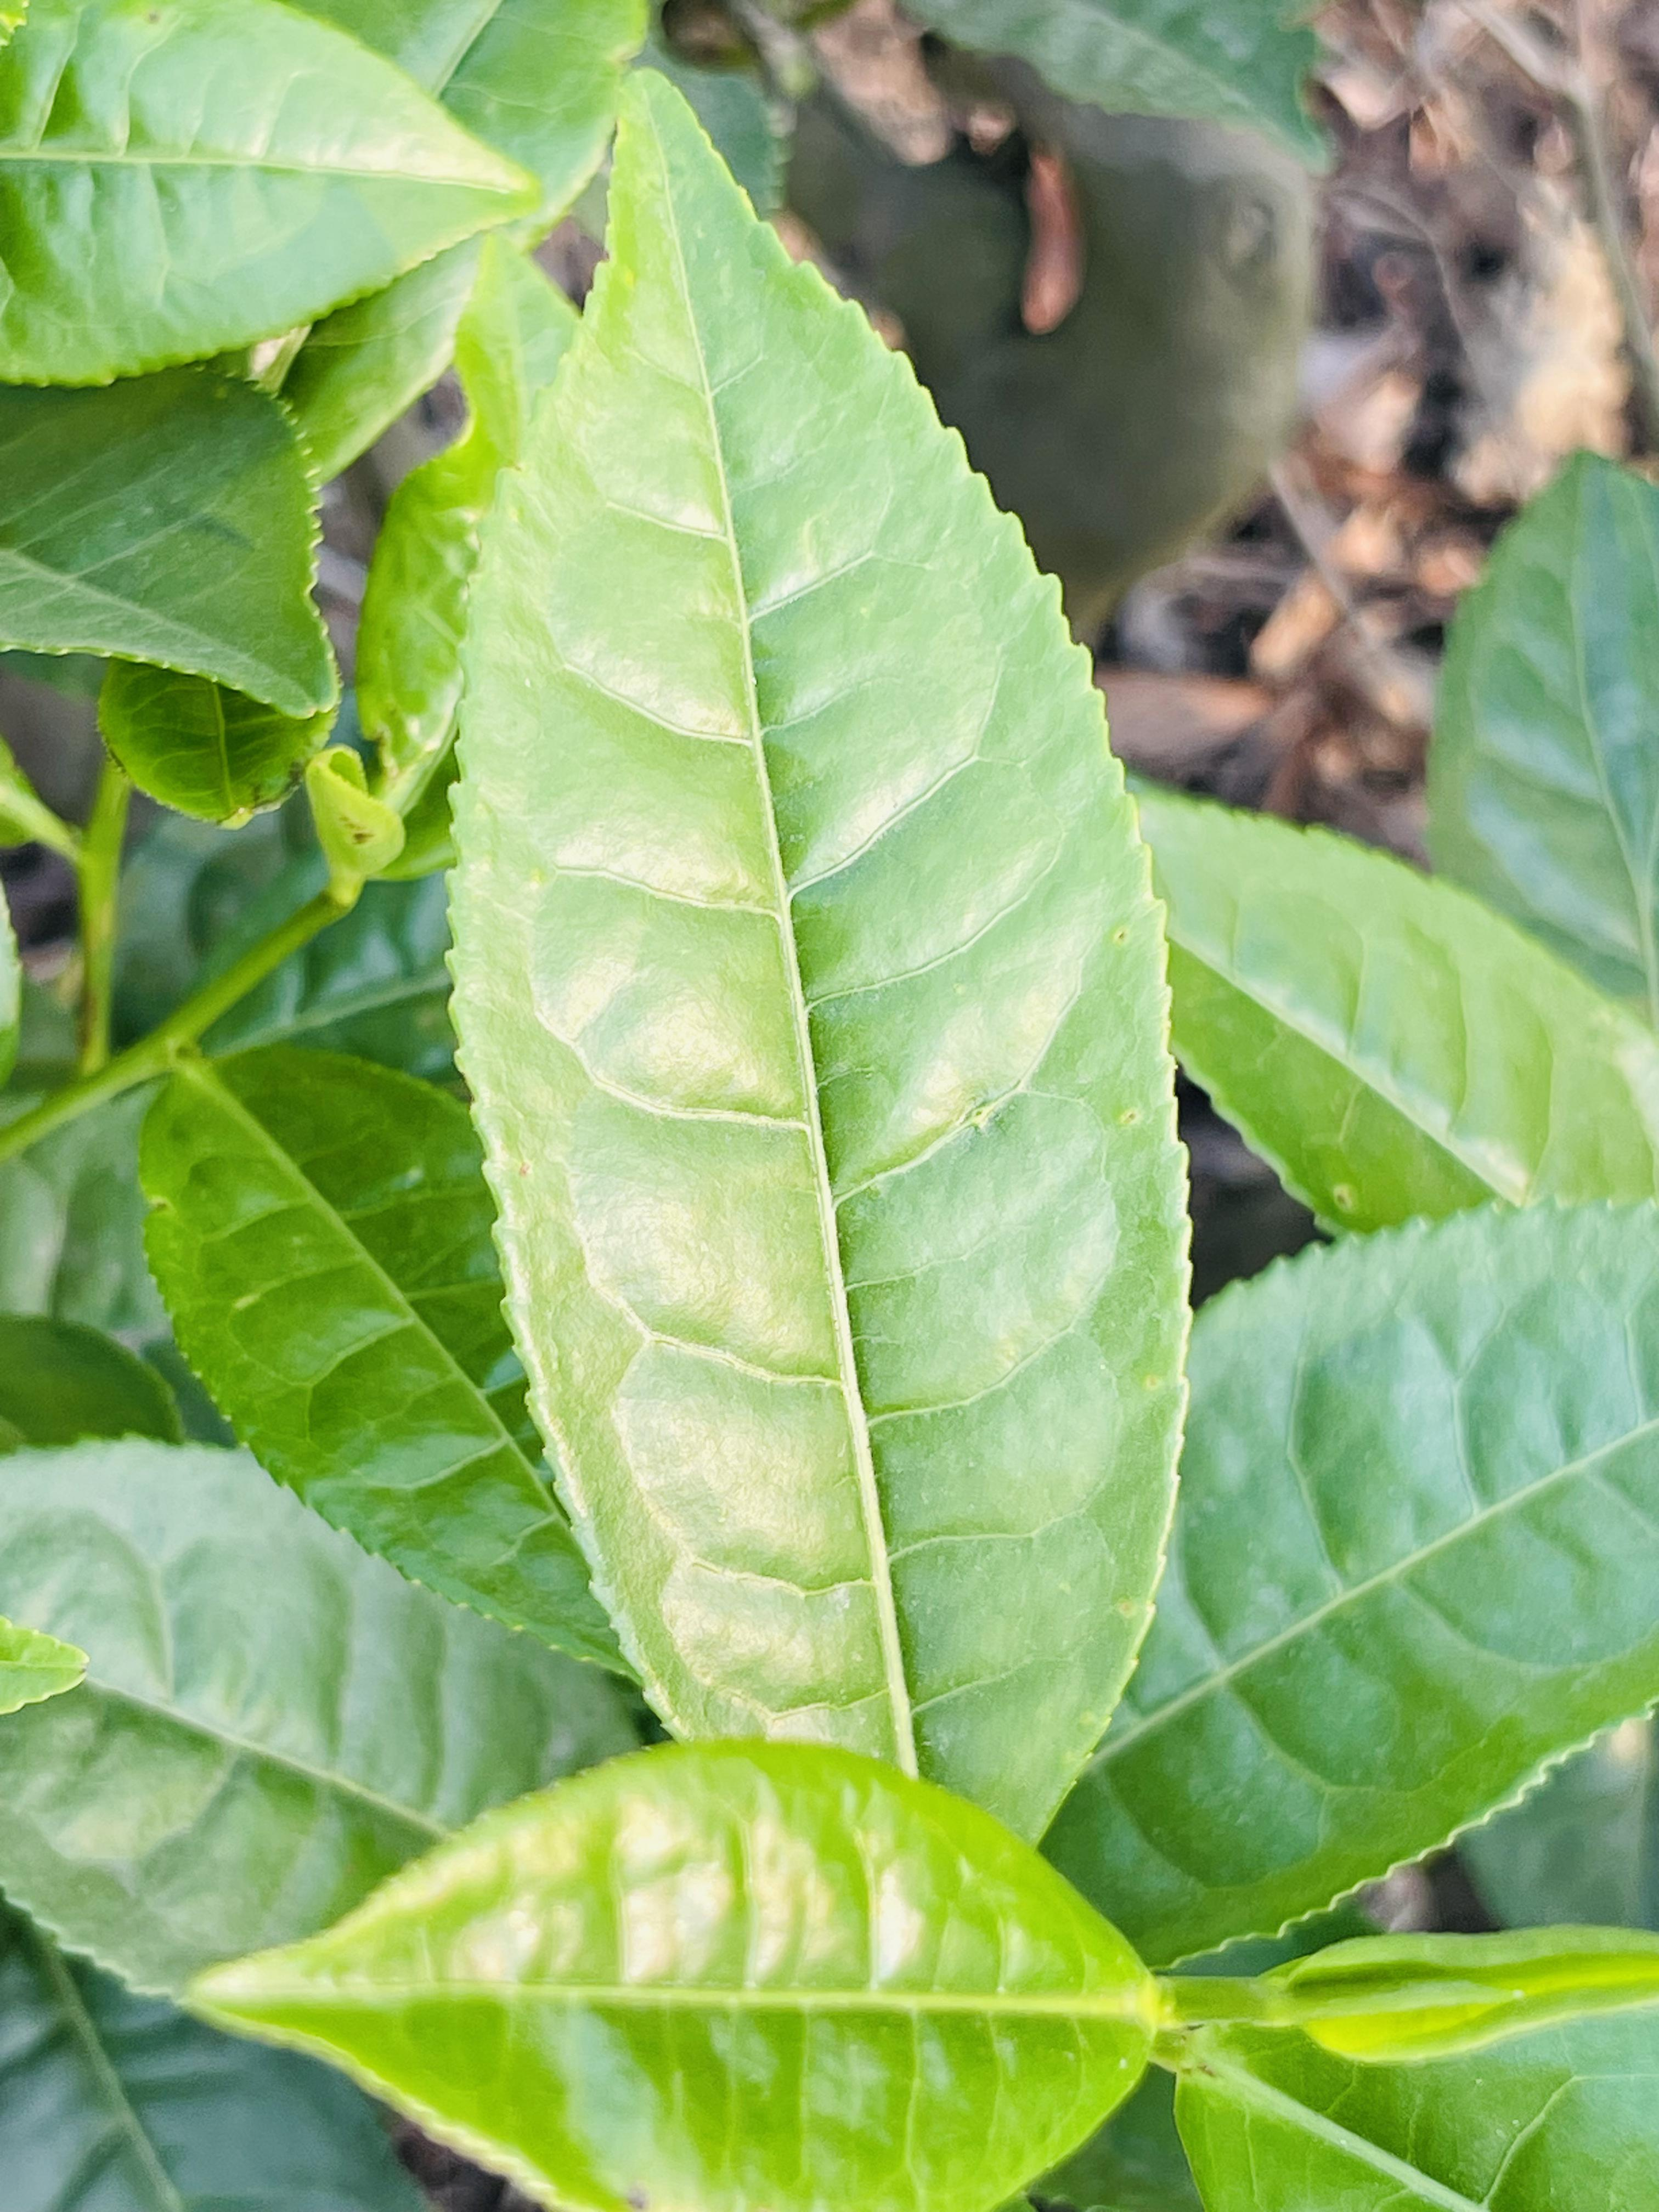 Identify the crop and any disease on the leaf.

tea, healthy leaf
